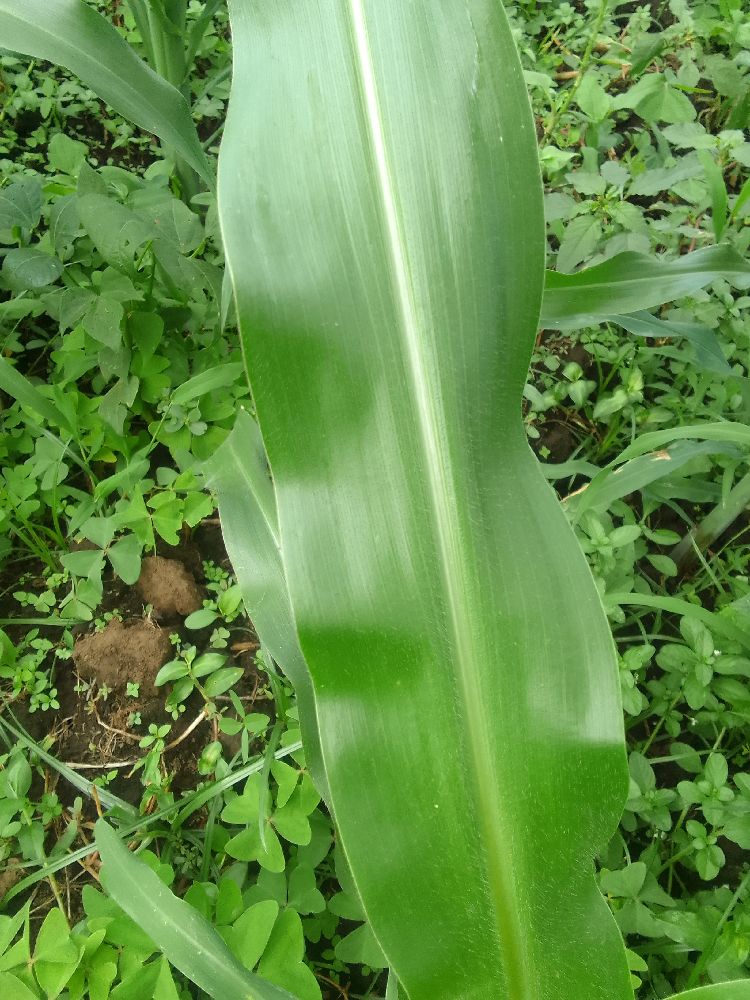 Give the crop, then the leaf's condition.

maize, healthy
